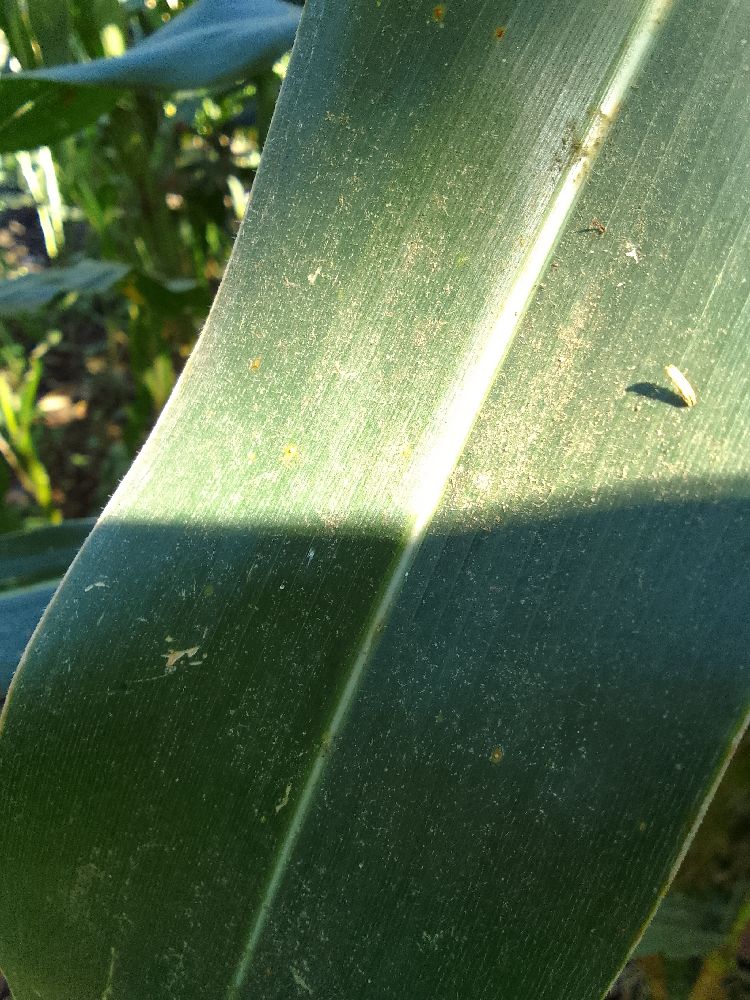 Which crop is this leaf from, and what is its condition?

maize, healthy
